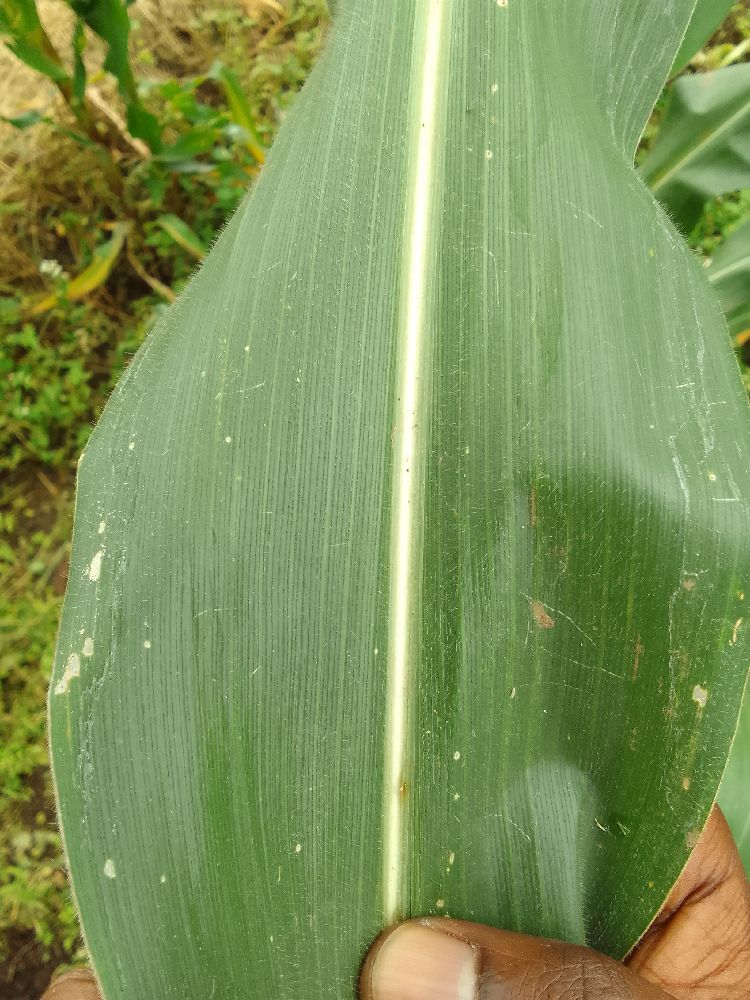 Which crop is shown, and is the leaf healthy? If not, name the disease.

maize, healthy
